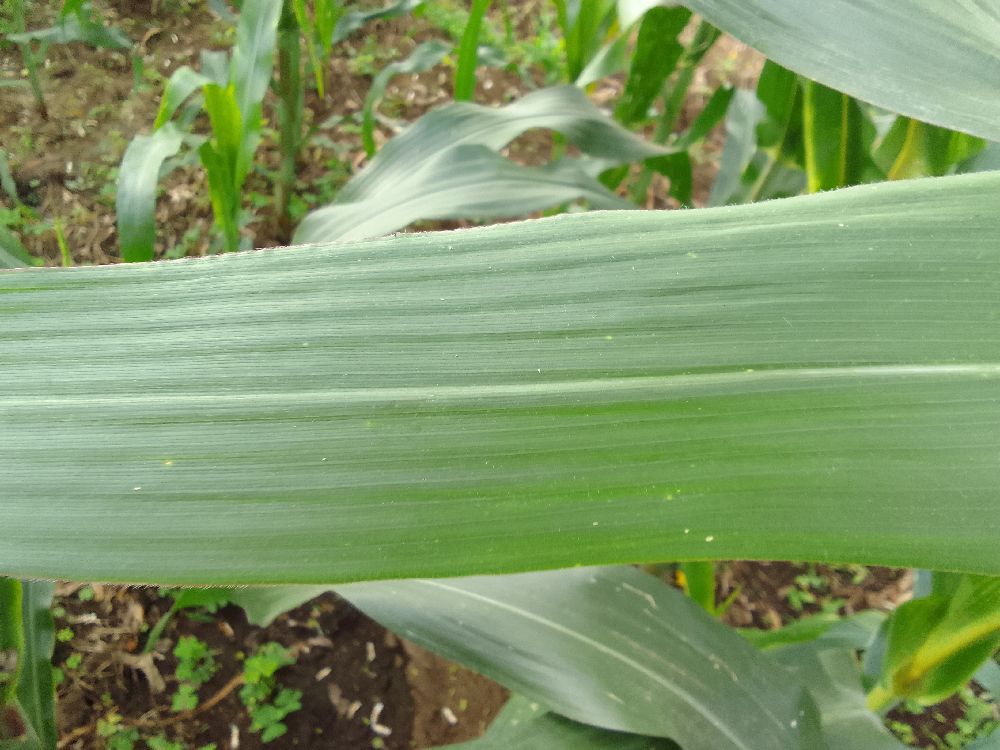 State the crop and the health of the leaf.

maize, healthy
